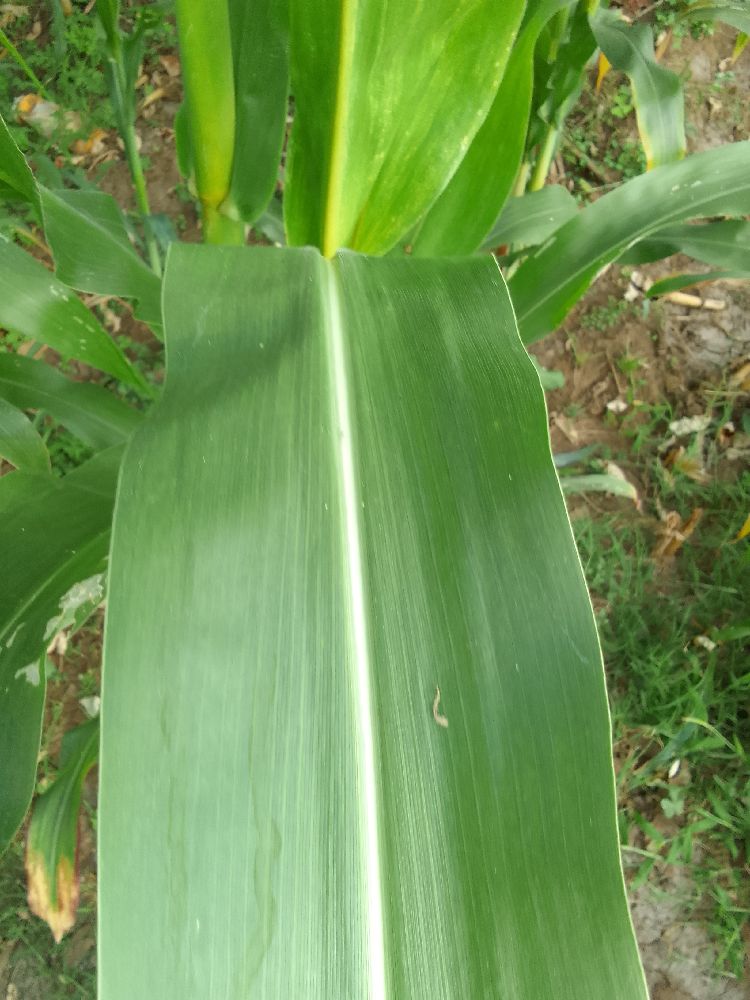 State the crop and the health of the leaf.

maize, healthy
